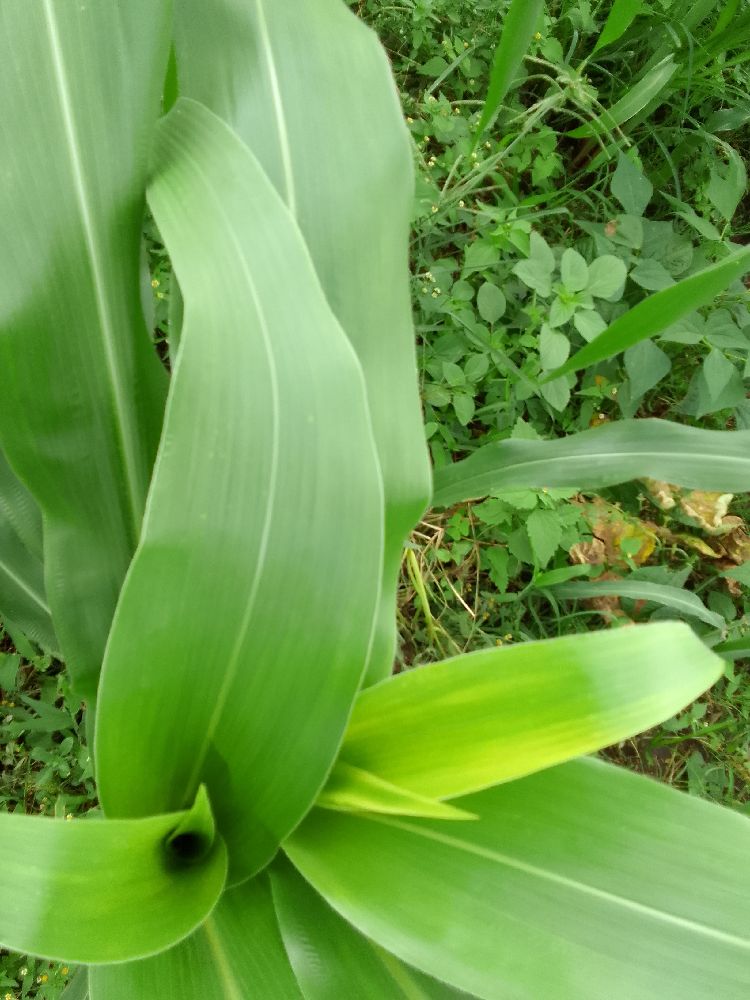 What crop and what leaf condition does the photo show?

maize, healthy
